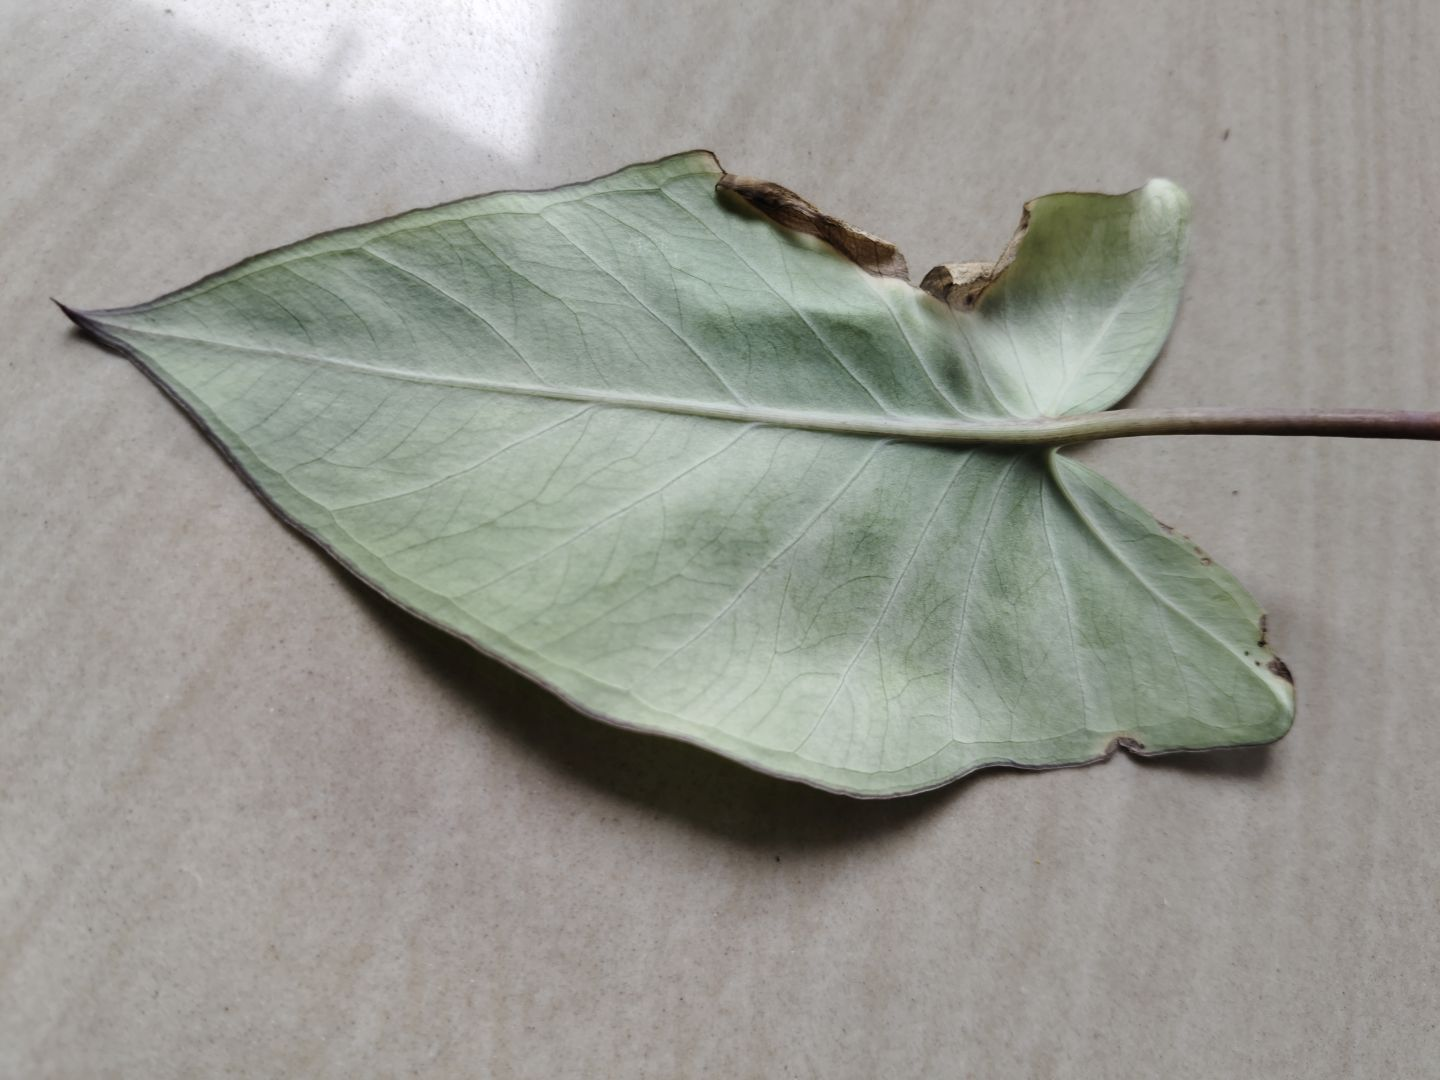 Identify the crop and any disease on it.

taro, leaf blight
